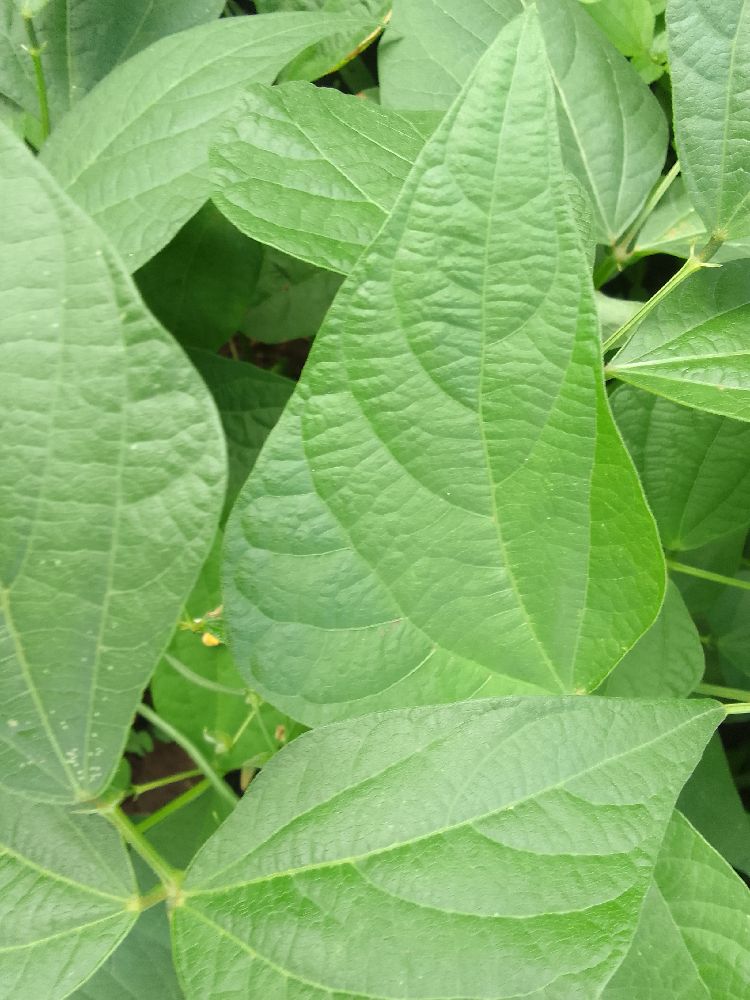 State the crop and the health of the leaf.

common bean, healthy
